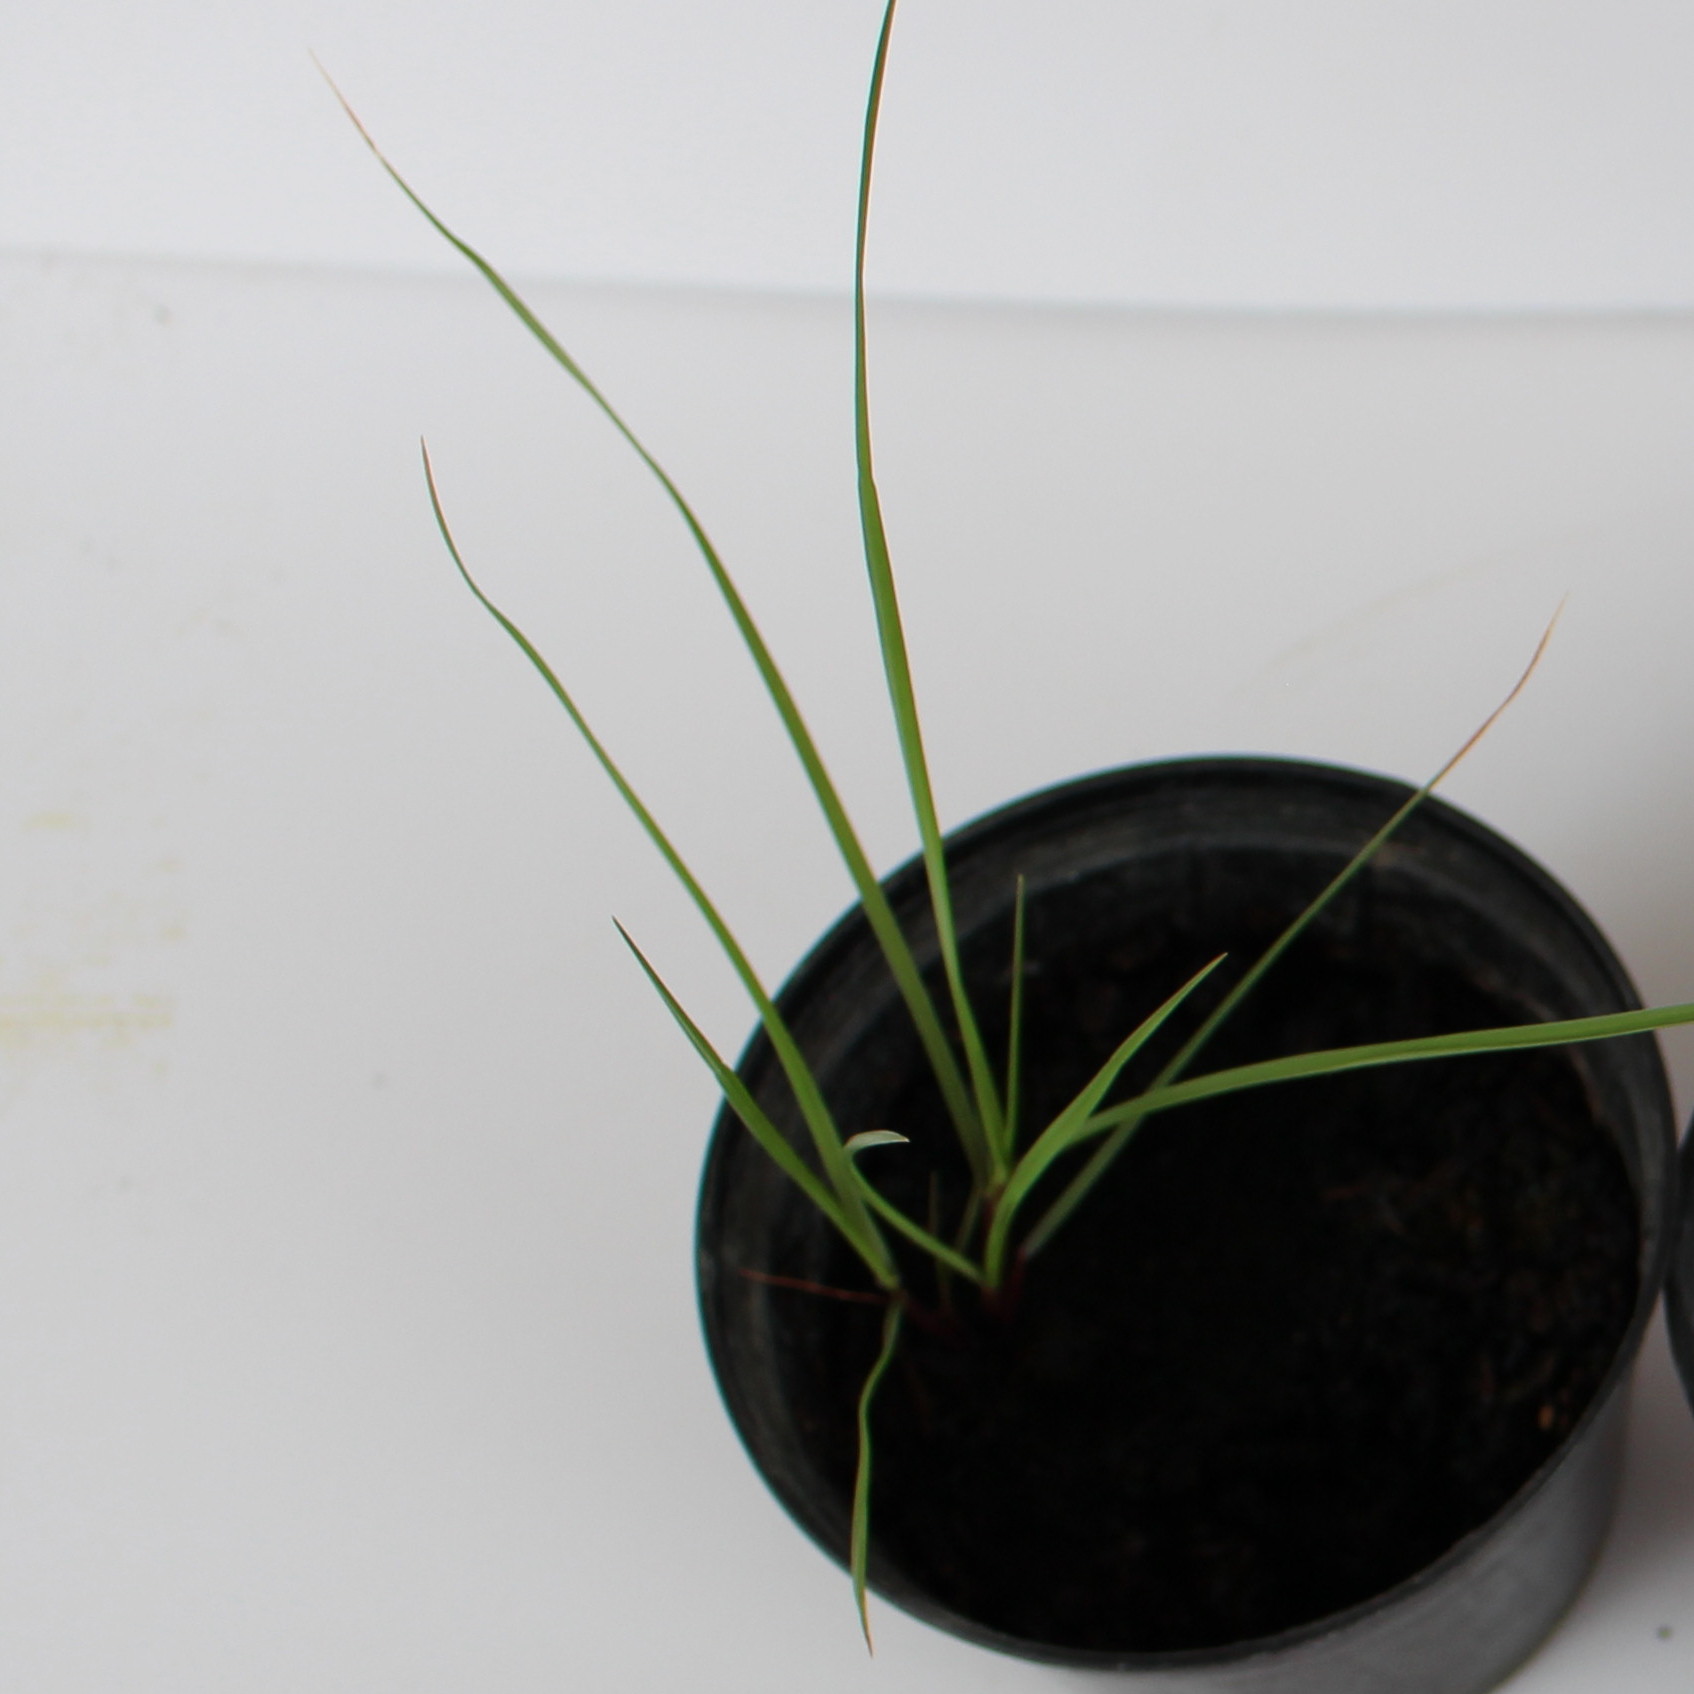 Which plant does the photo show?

Lolium multiflorum
